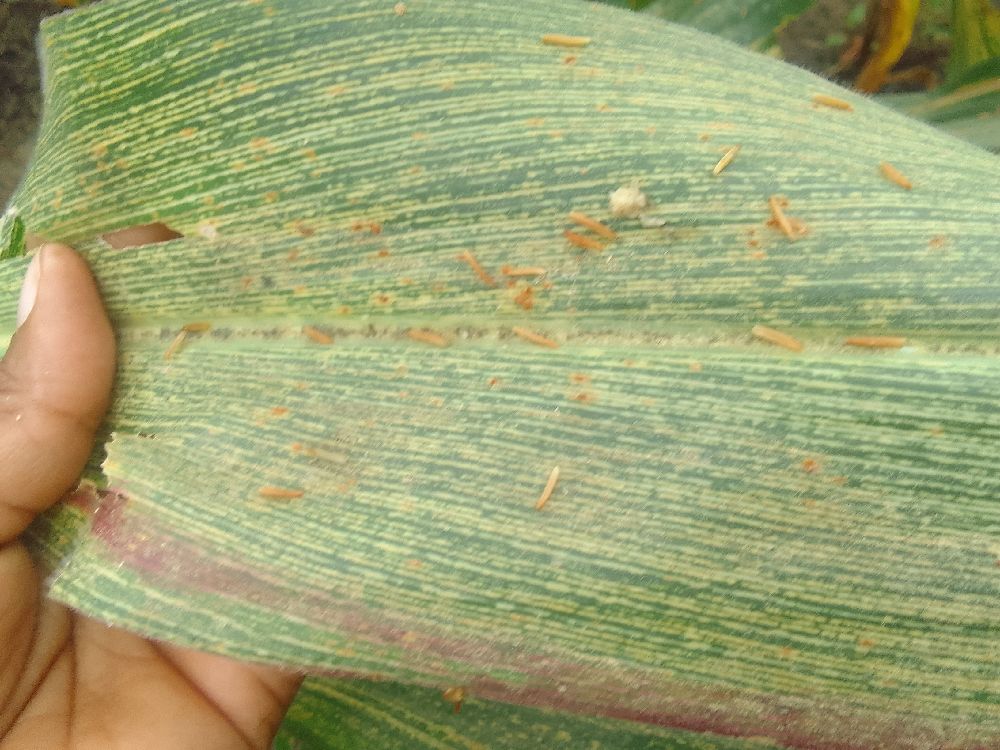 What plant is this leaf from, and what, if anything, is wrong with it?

maize, maize streak virus
